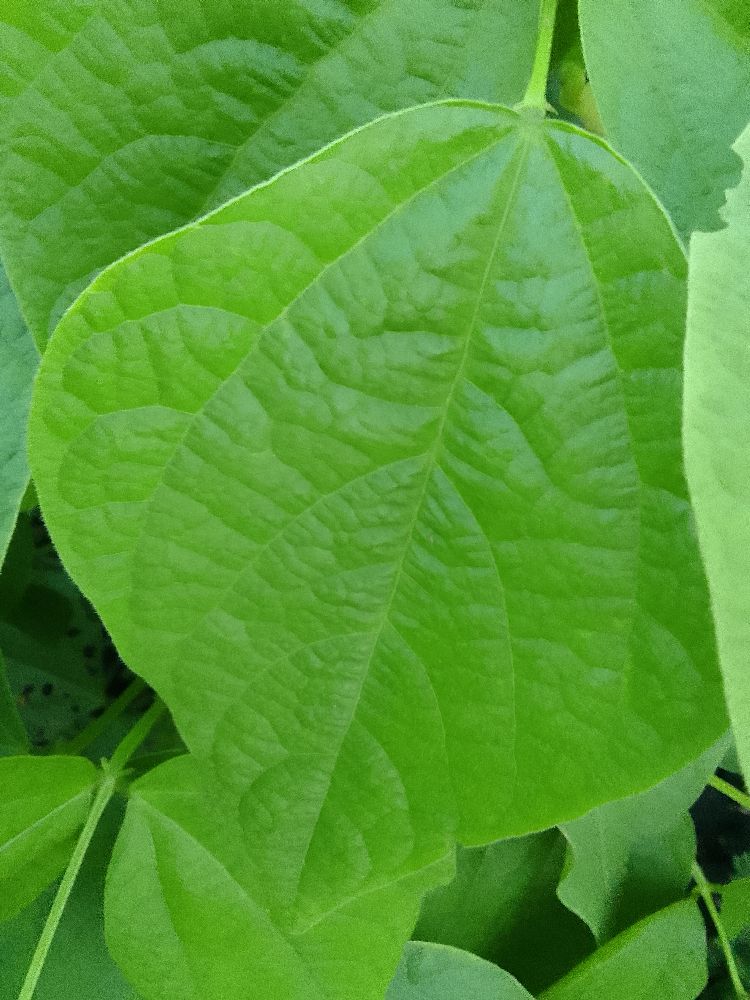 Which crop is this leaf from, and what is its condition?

common bean, healthy
